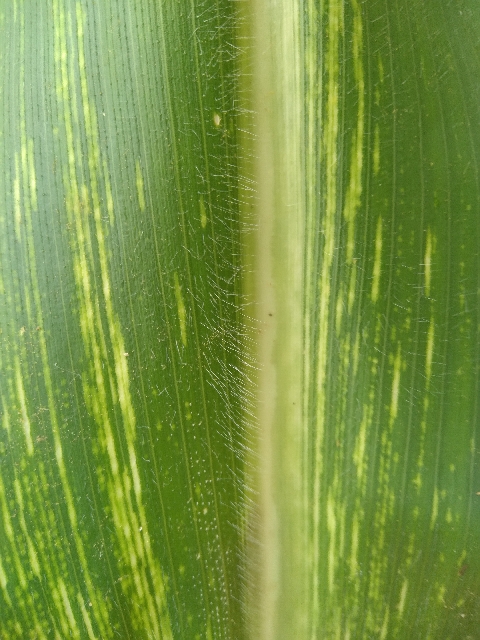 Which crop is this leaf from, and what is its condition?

maize, maize streak virus
